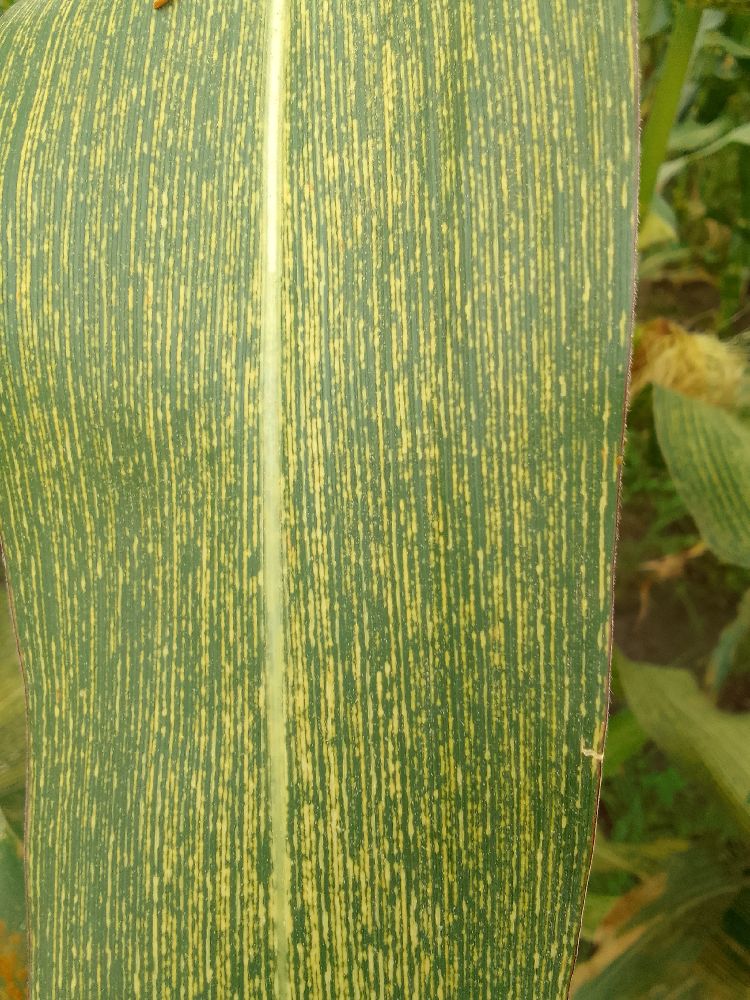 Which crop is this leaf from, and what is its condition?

maize, maize streak virus
